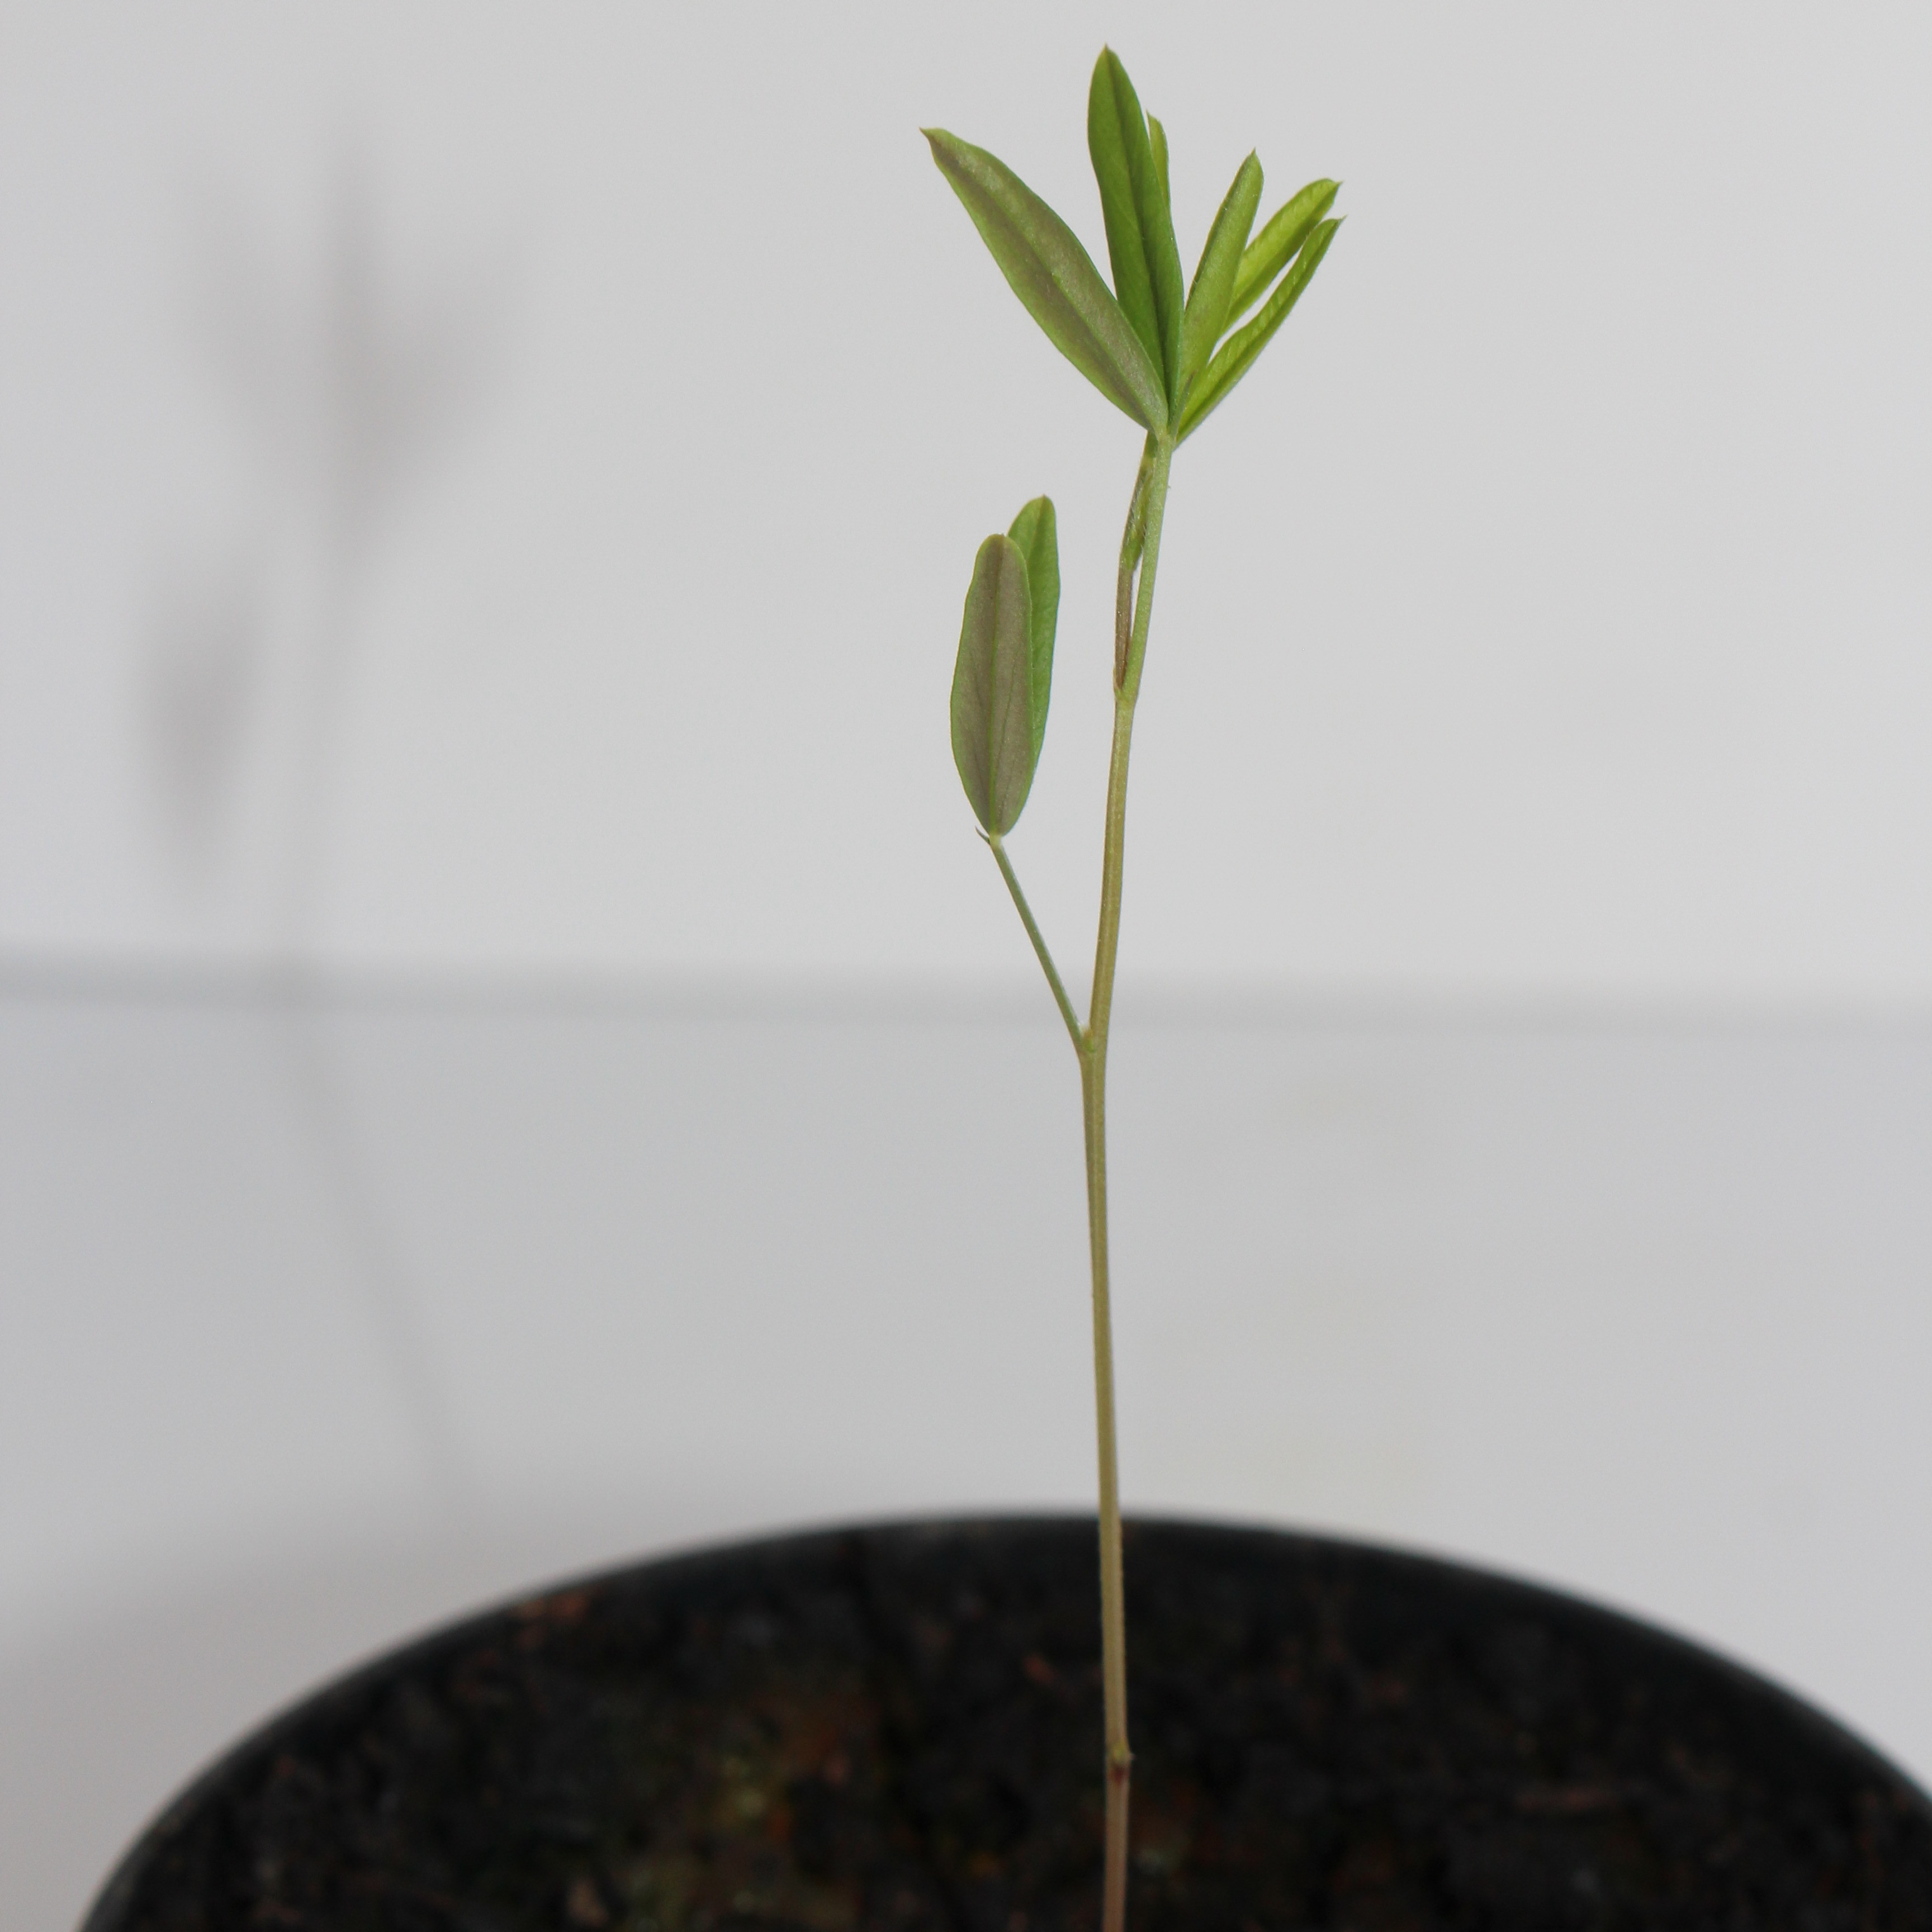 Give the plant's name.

Vicia sativa
